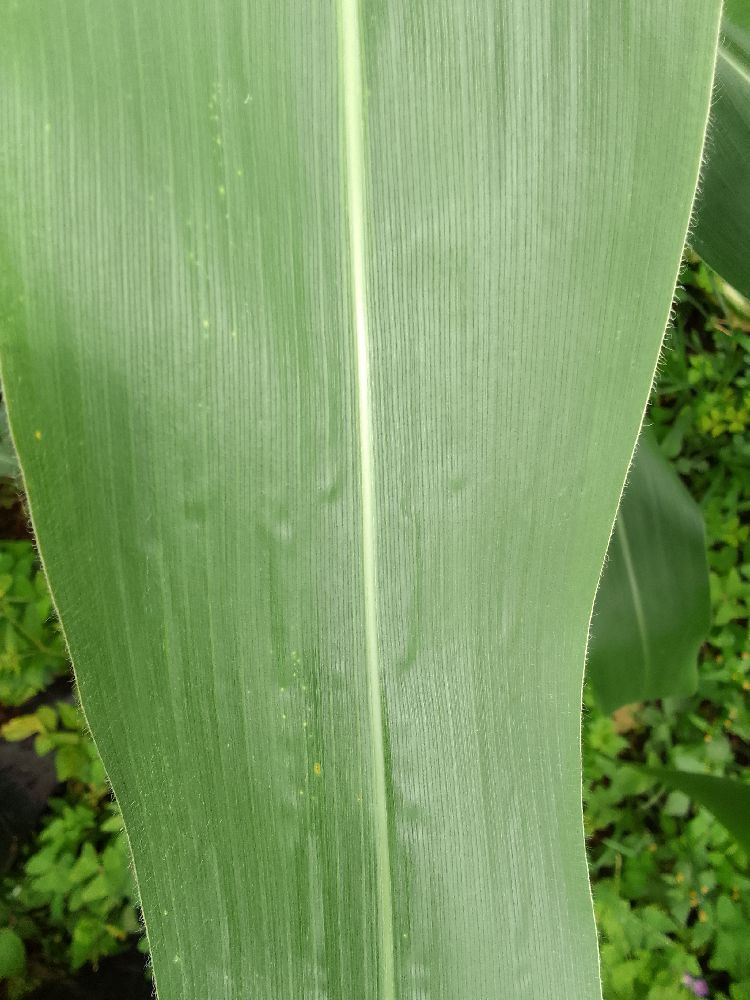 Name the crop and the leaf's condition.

maize, healthy
